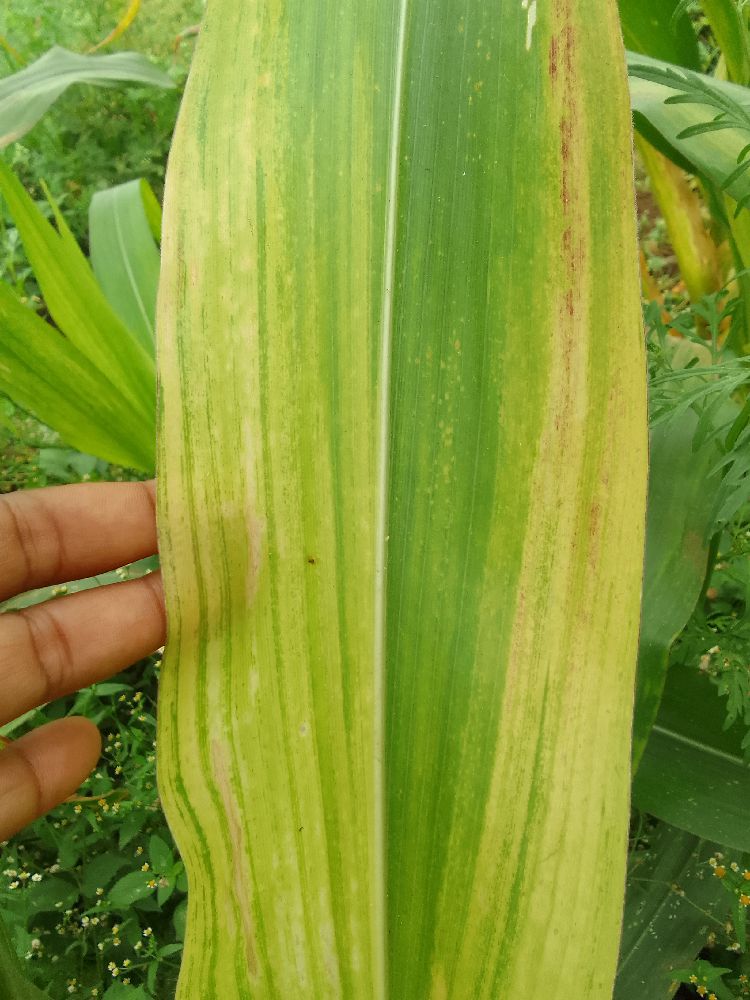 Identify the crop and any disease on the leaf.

maize, maize lethal necrosis
